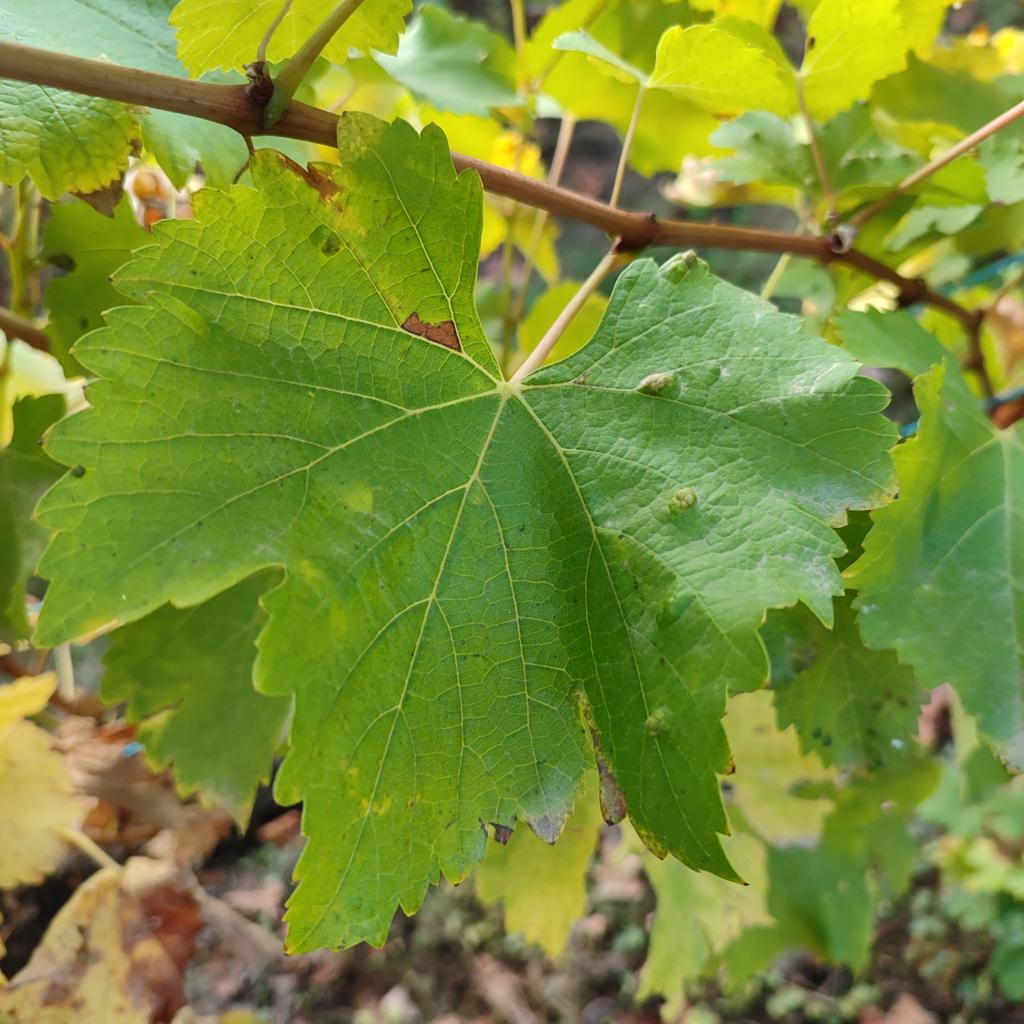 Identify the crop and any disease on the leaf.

grapevine, erineum mite
